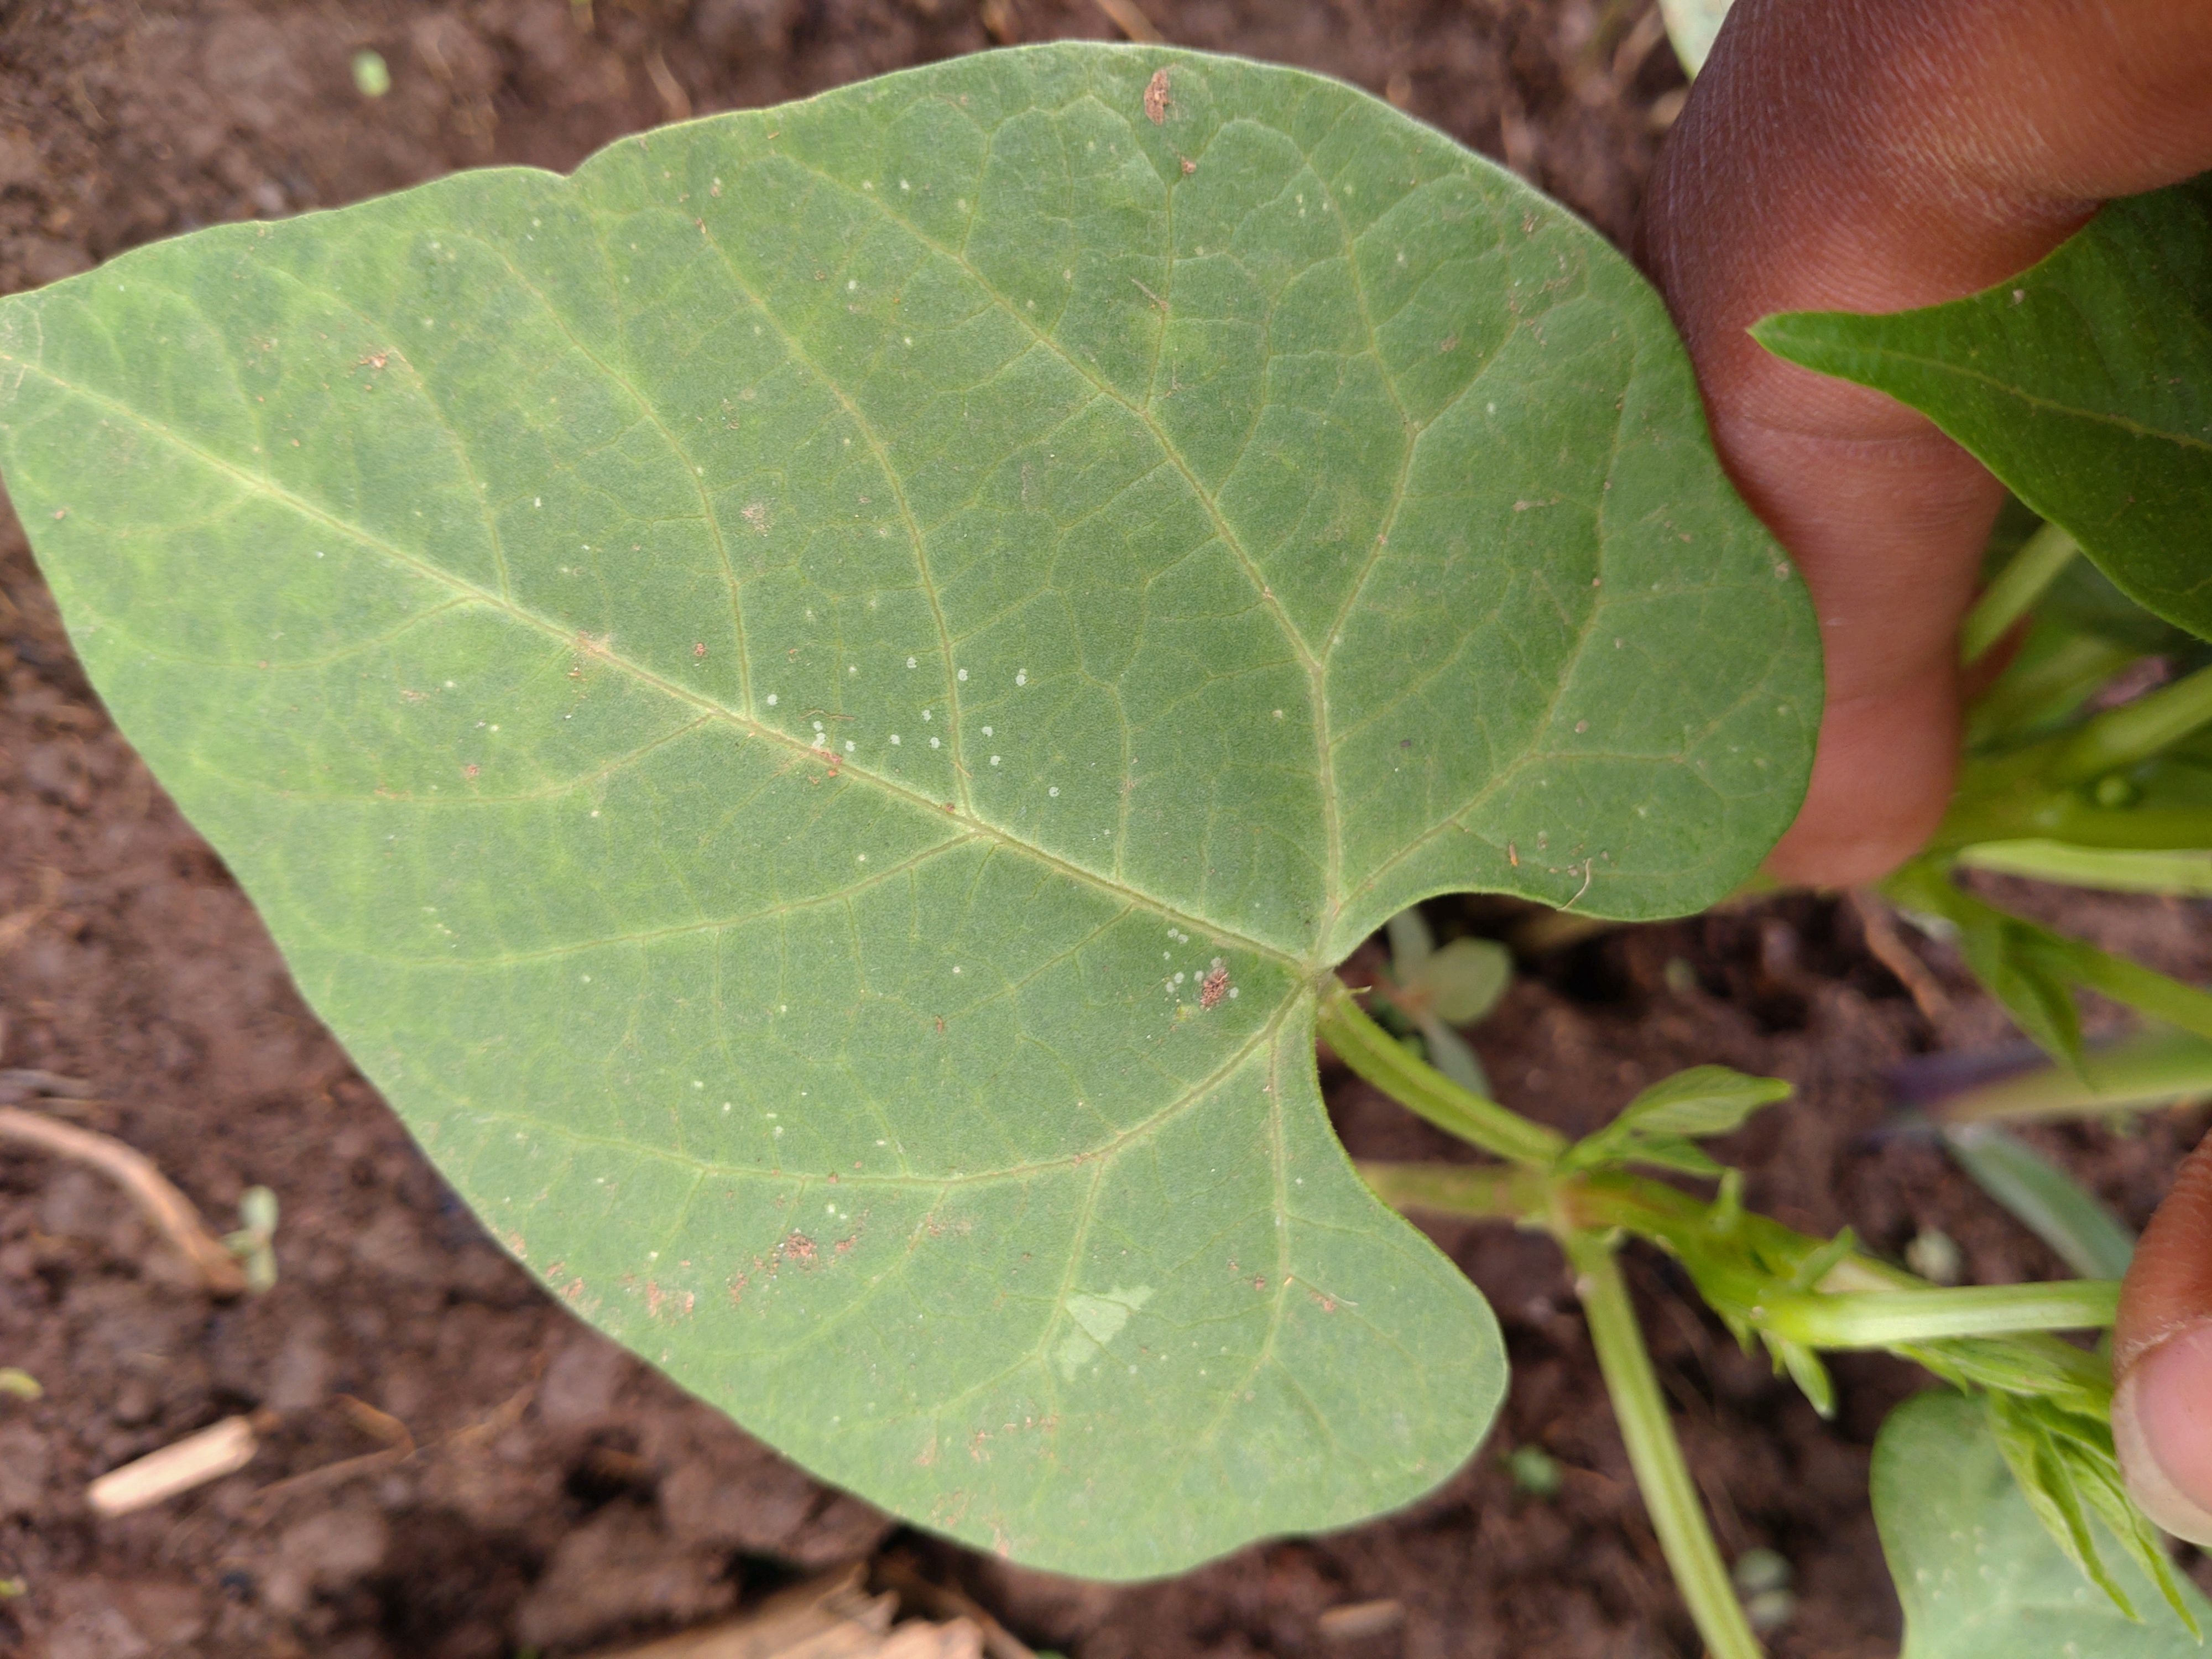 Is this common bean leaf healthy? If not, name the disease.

healthy
